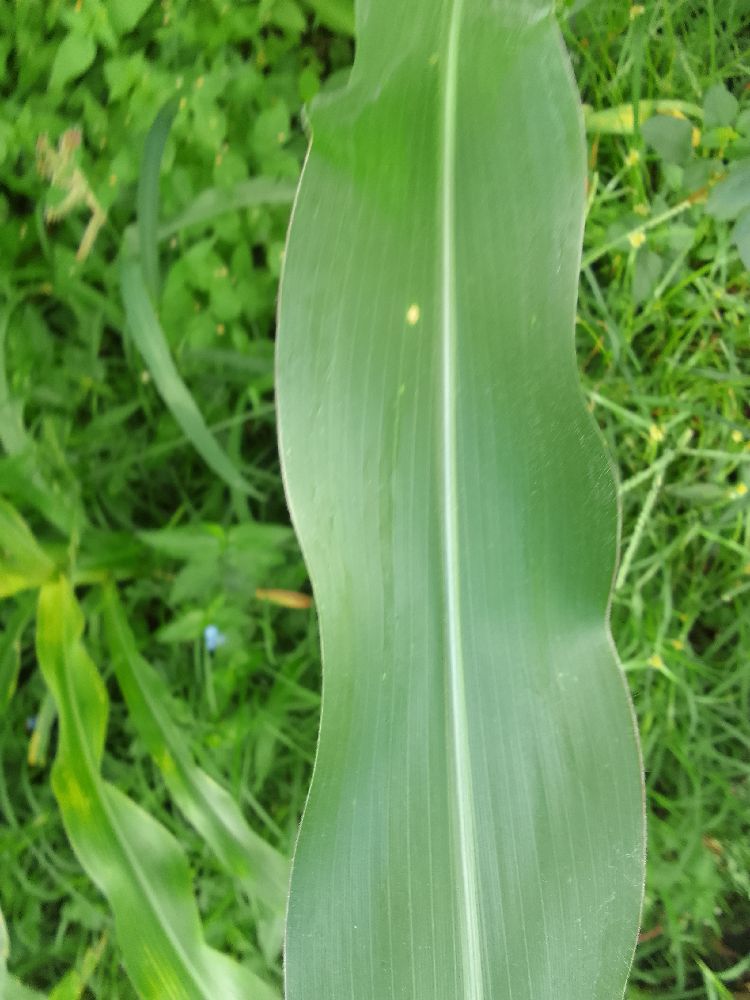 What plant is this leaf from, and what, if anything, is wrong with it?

maize, healthy
